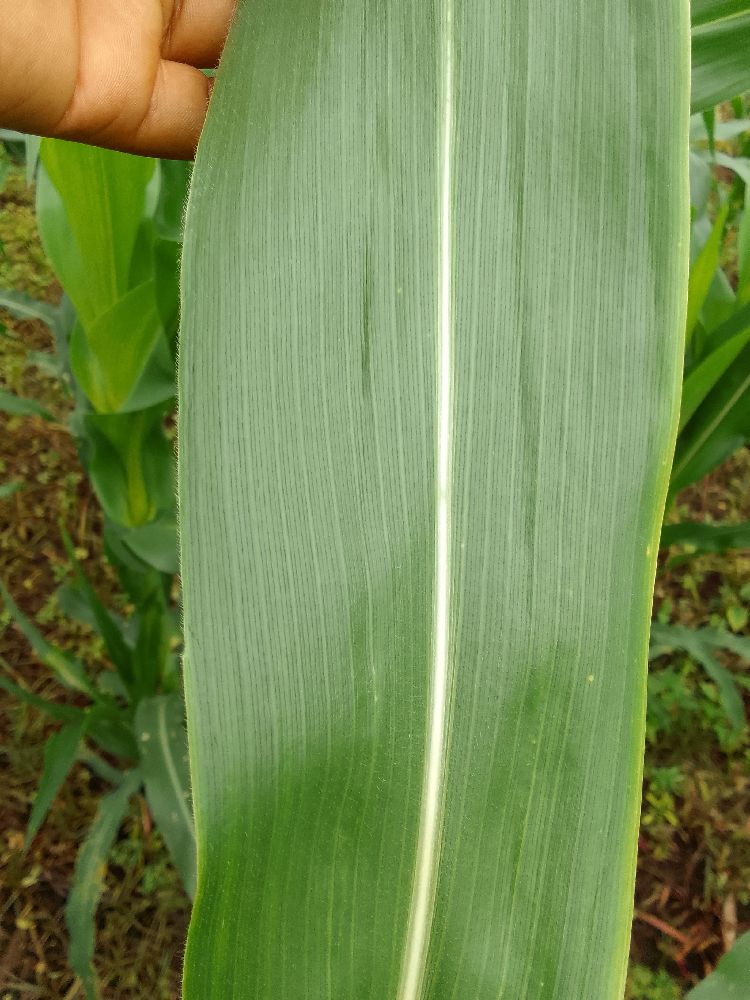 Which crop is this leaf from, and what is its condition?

maize, healthy
